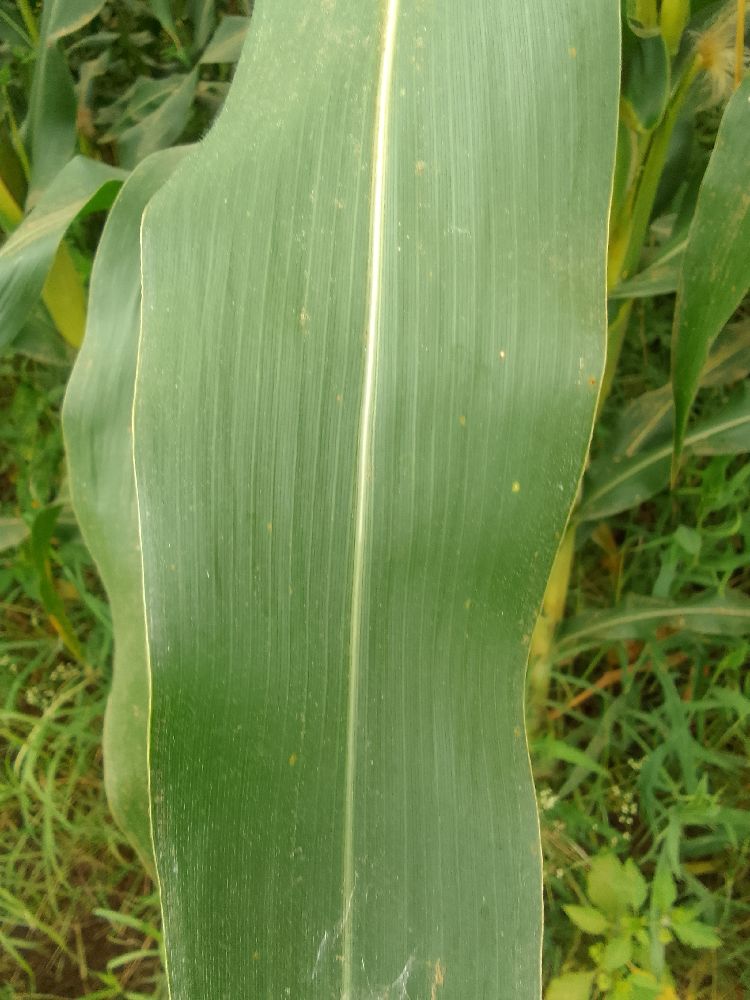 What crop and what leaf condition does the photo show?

maize, healthy
